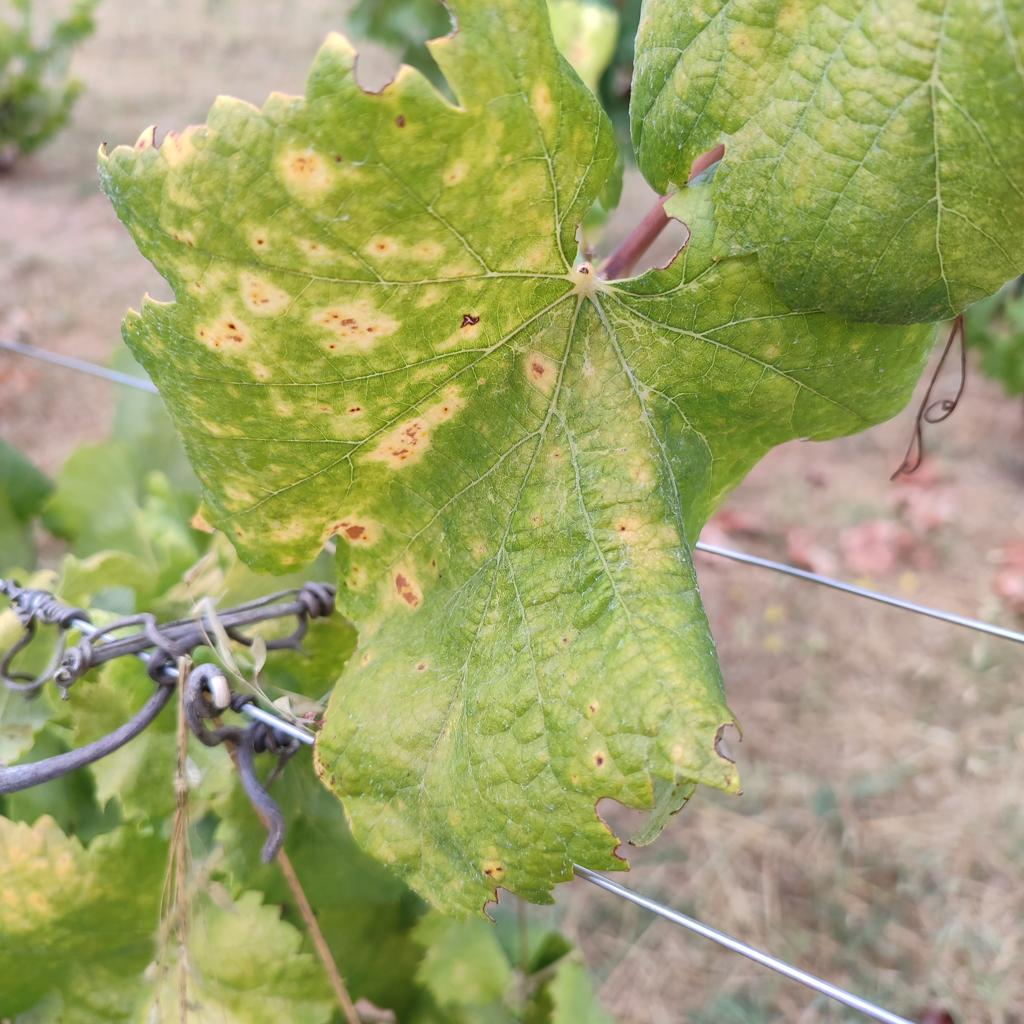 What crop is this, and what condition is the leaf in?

grapevine, esca complex
